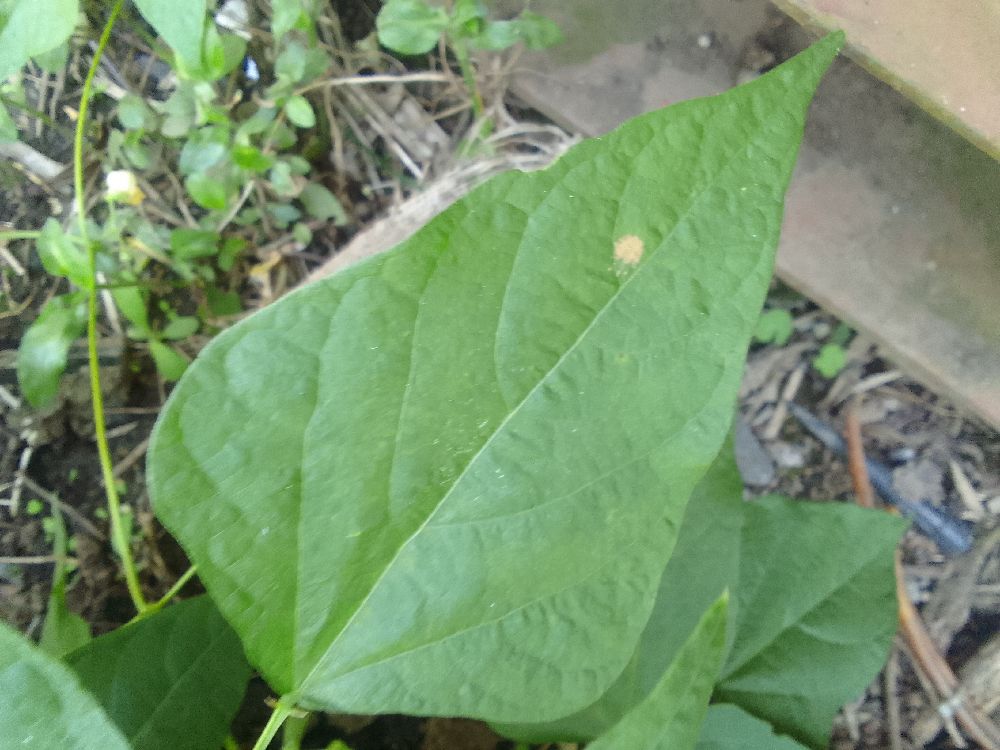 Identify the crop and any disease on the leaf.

common bean, healthy
